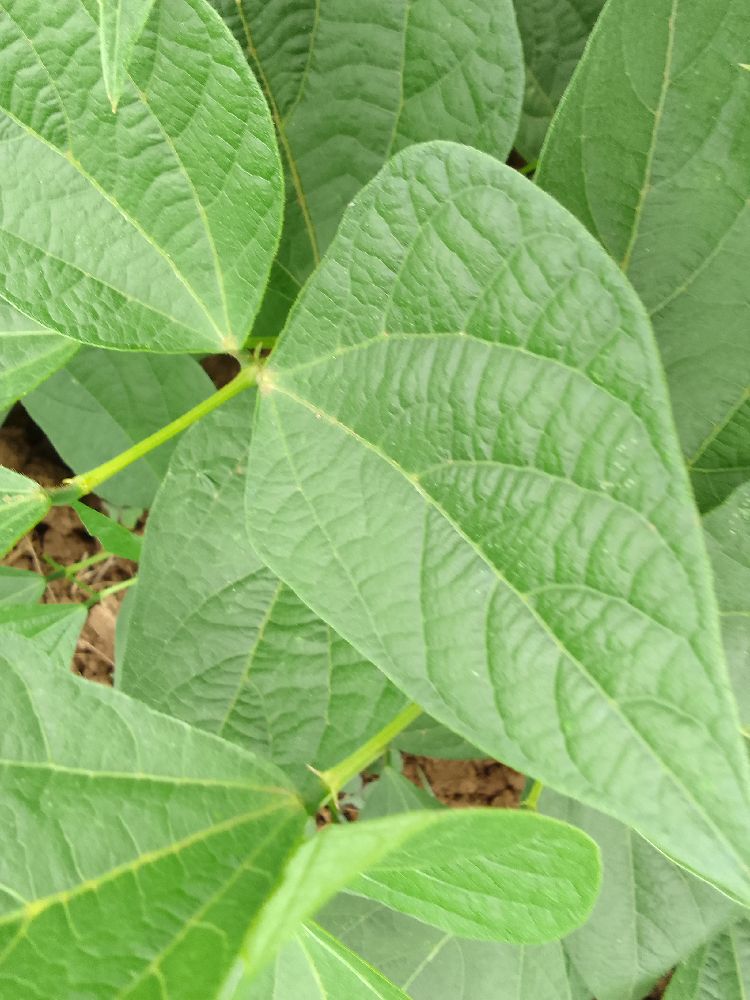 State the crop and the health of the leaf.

common bean, healthy
